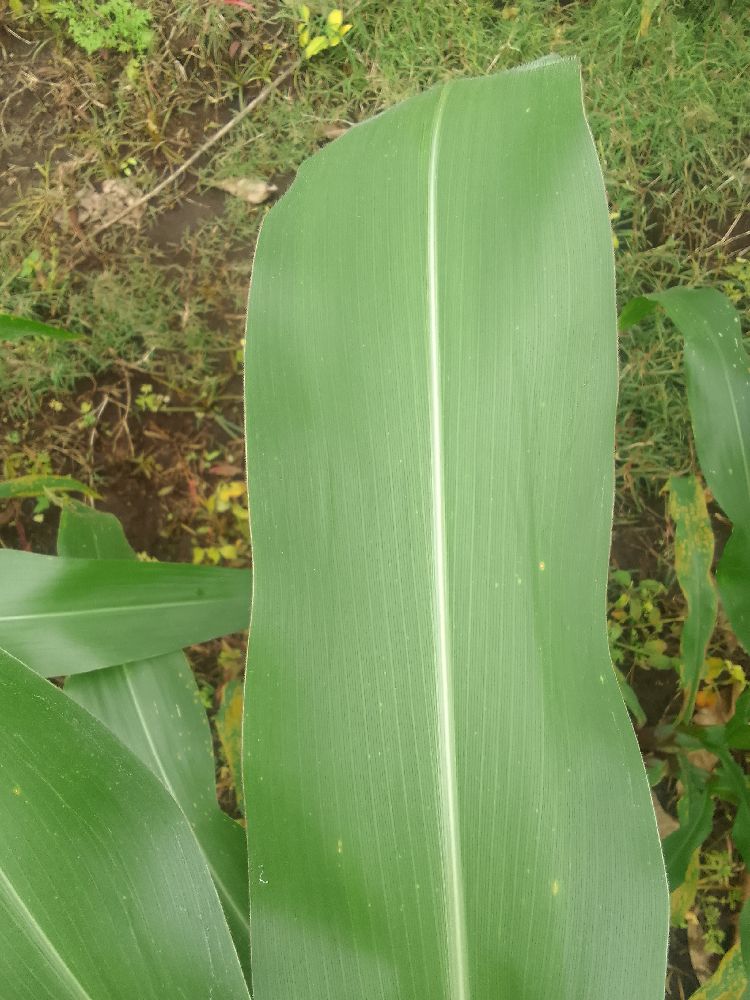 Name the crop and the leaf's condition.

maize, healthy
